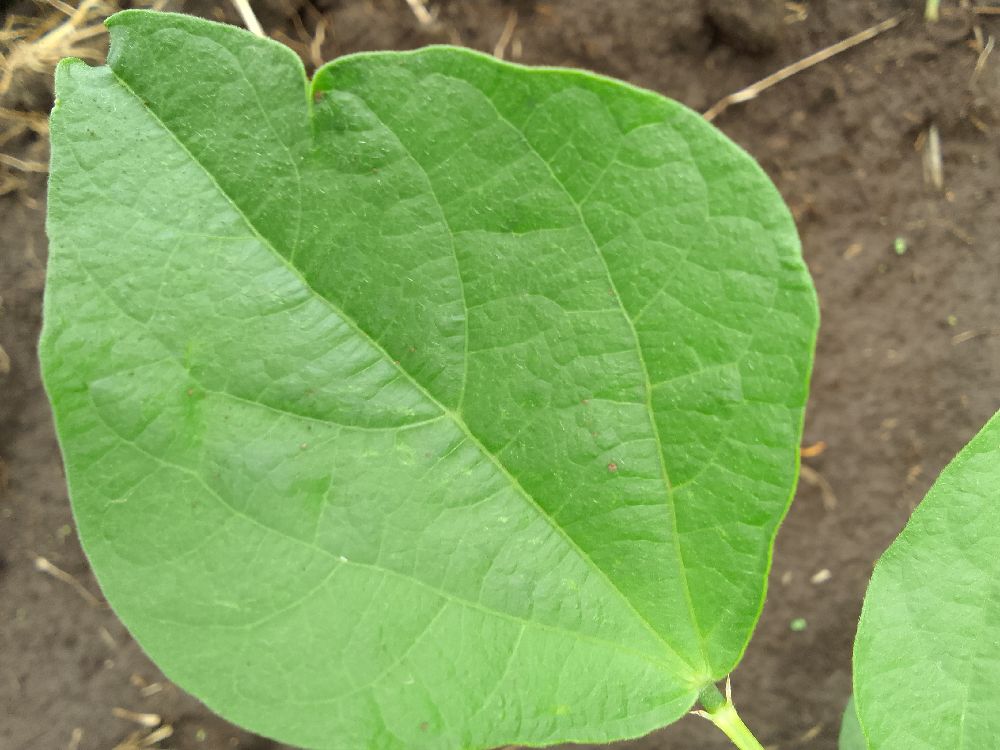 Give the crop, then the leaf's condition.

common bean, healthy
